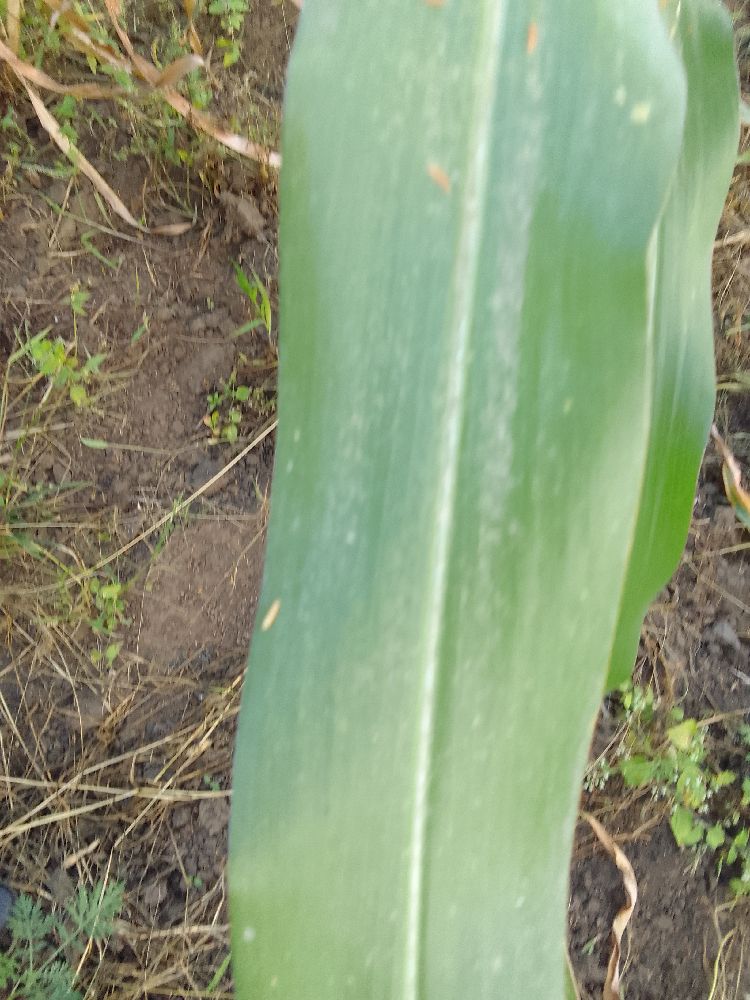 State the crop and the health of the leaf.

maize, healthy
